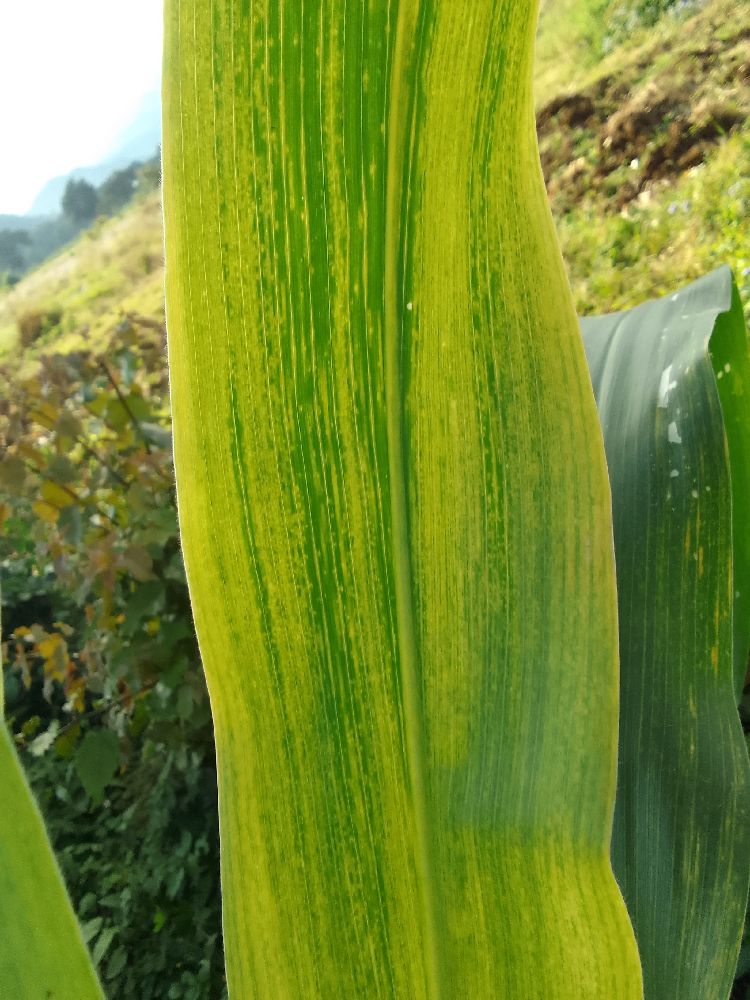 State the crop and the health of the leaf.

maize, maize lethal necrosis
